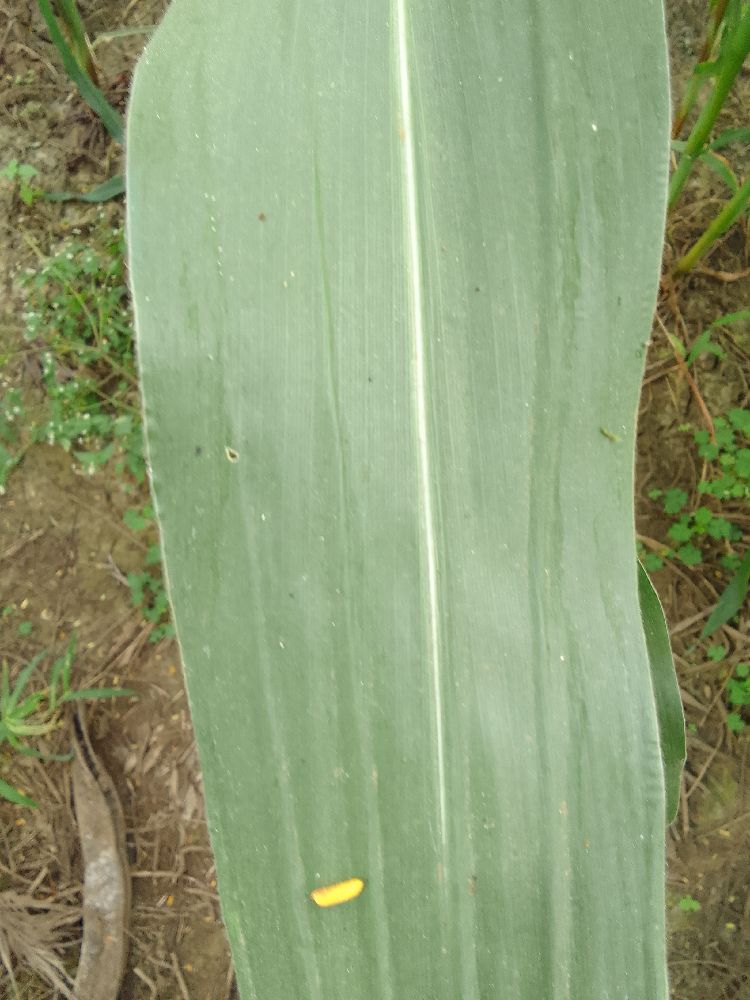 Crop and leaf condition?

maize, healthy
